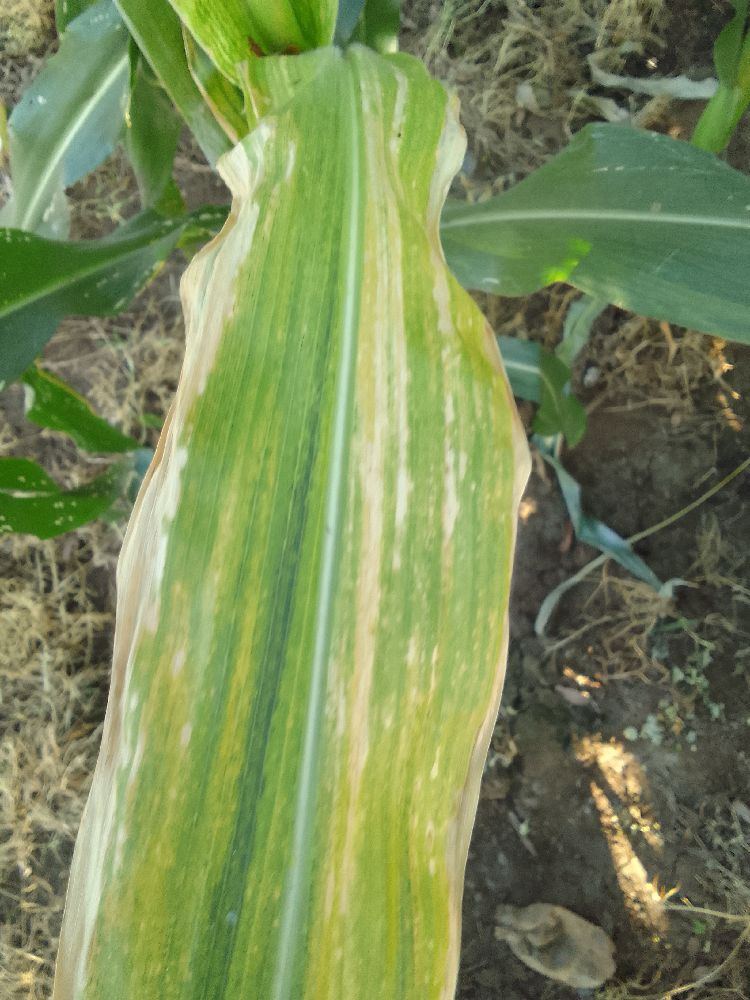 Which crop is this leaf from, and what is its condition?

maize, maize lethal necrosis
